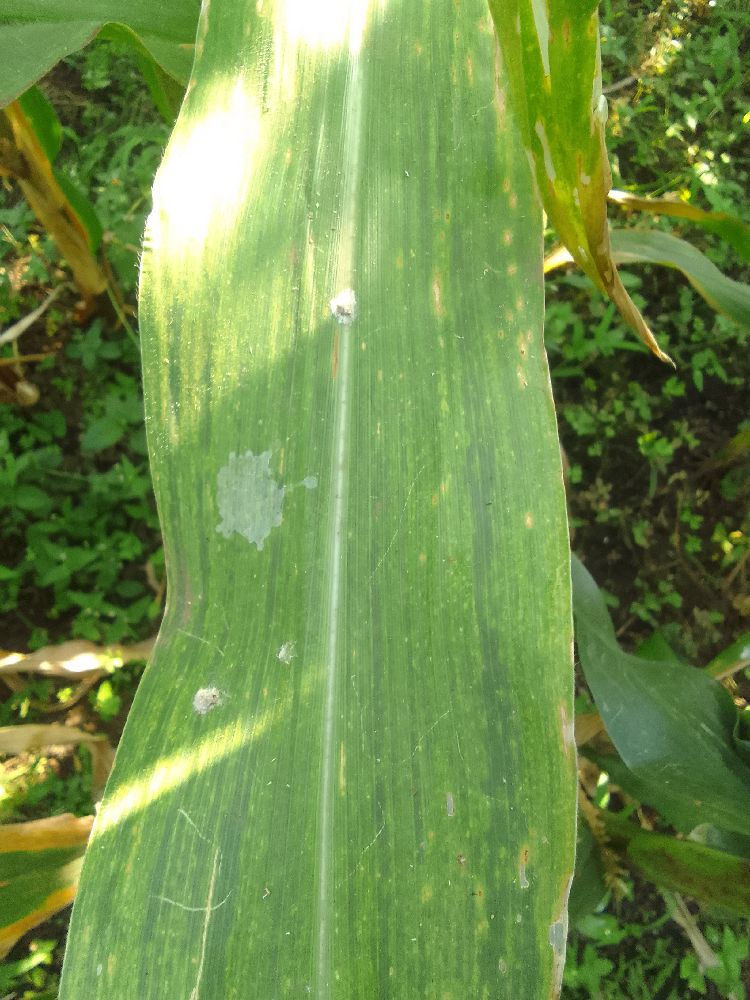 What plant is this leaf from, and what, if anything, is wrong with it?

maize, maize lethal necrosis
